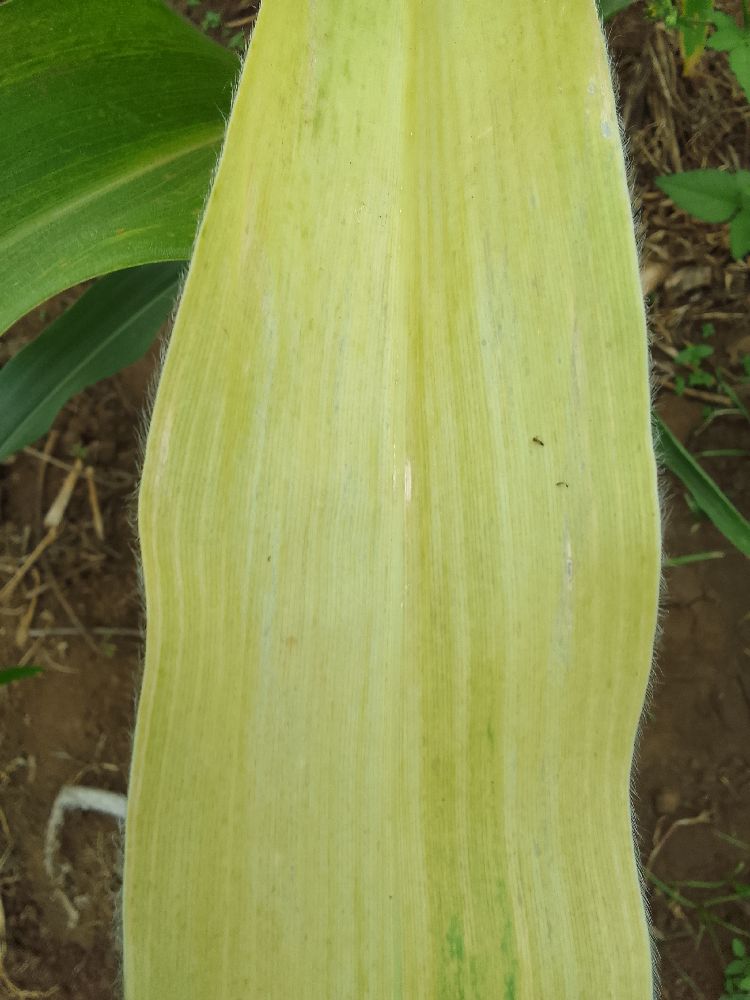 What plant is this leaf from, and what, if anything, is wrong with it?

maize, maize lethal necrosis
